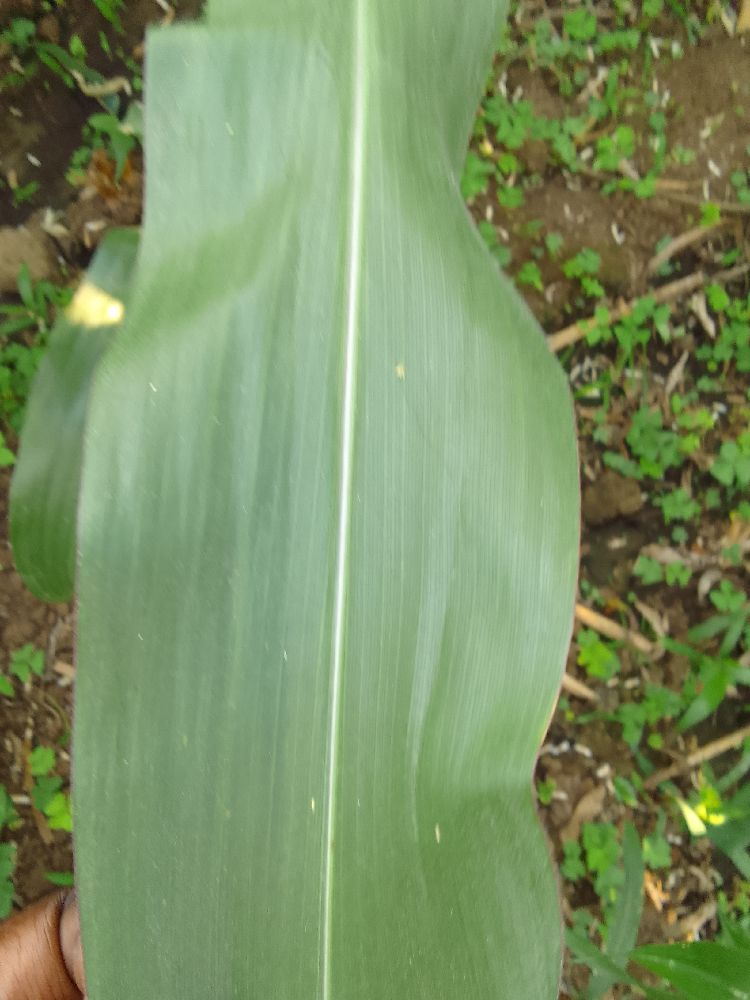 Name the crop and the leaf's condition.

maize, healthy
